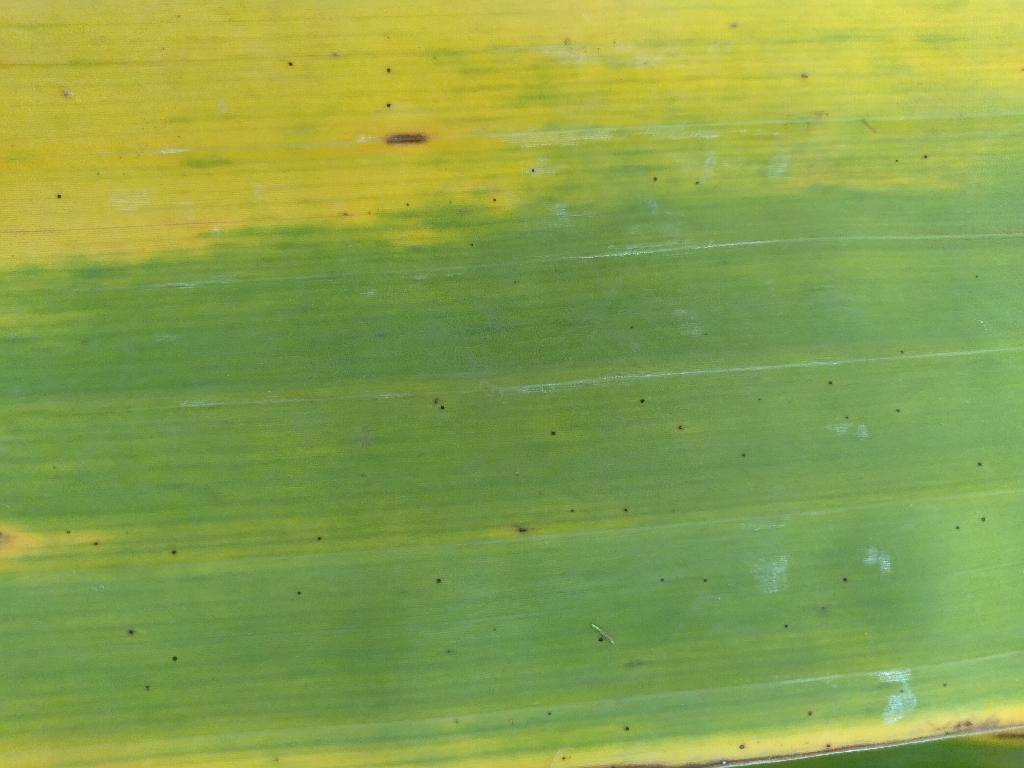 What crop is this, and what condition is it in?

banana, fusarium wilt race 1
